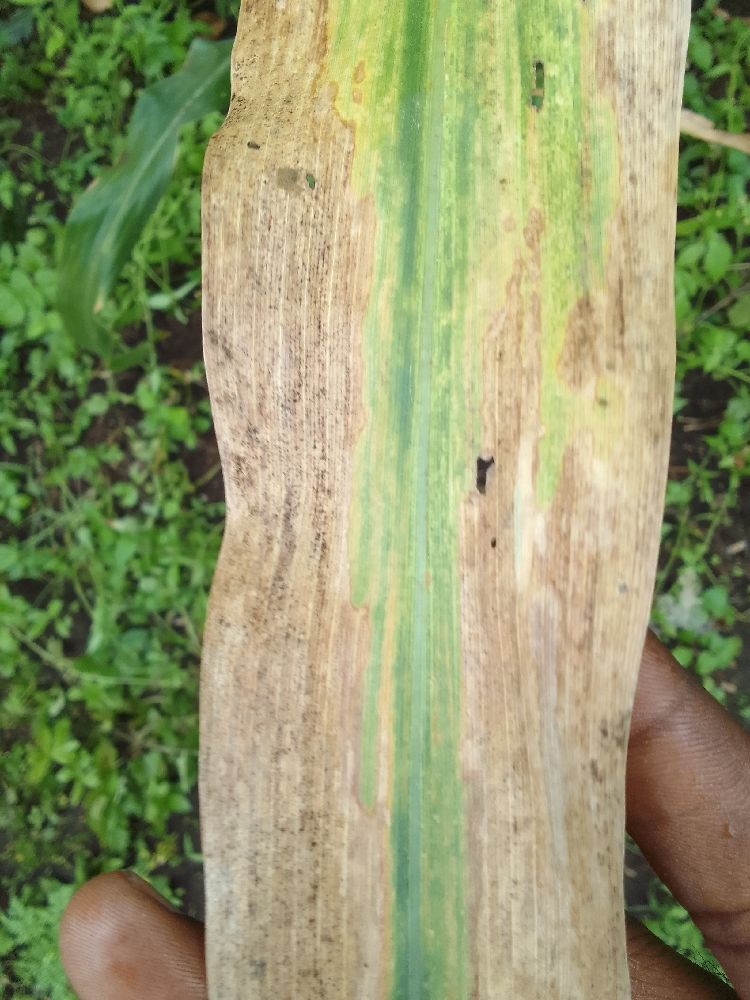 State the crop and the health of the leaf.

maize, maize lethal necrosis
